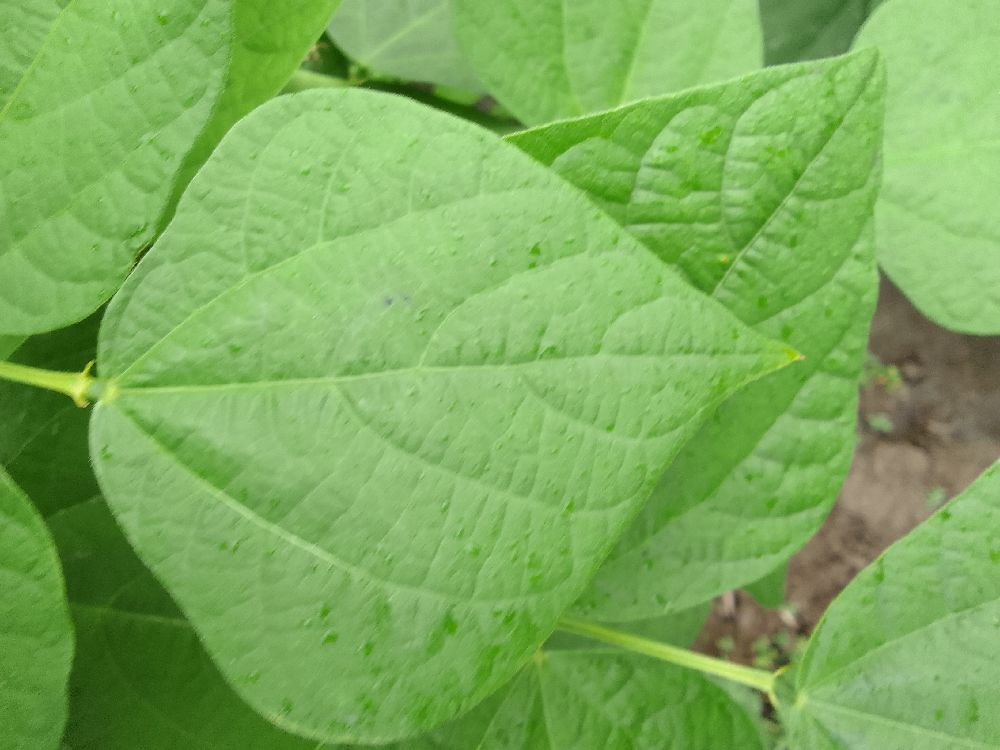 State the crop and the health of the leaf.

common bean, healthy
